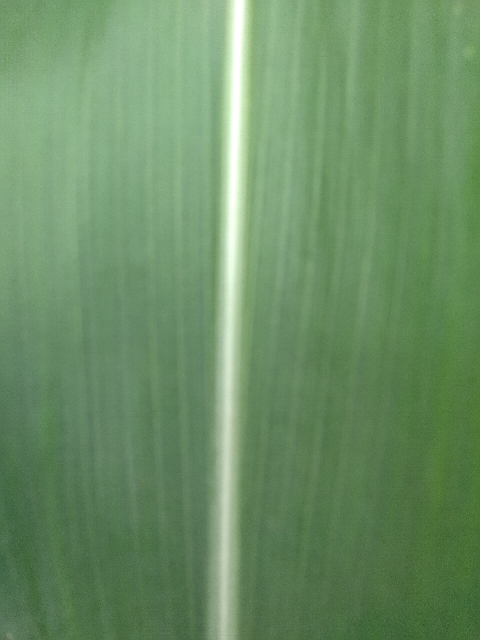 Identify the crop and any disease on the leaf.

maize, healthy
